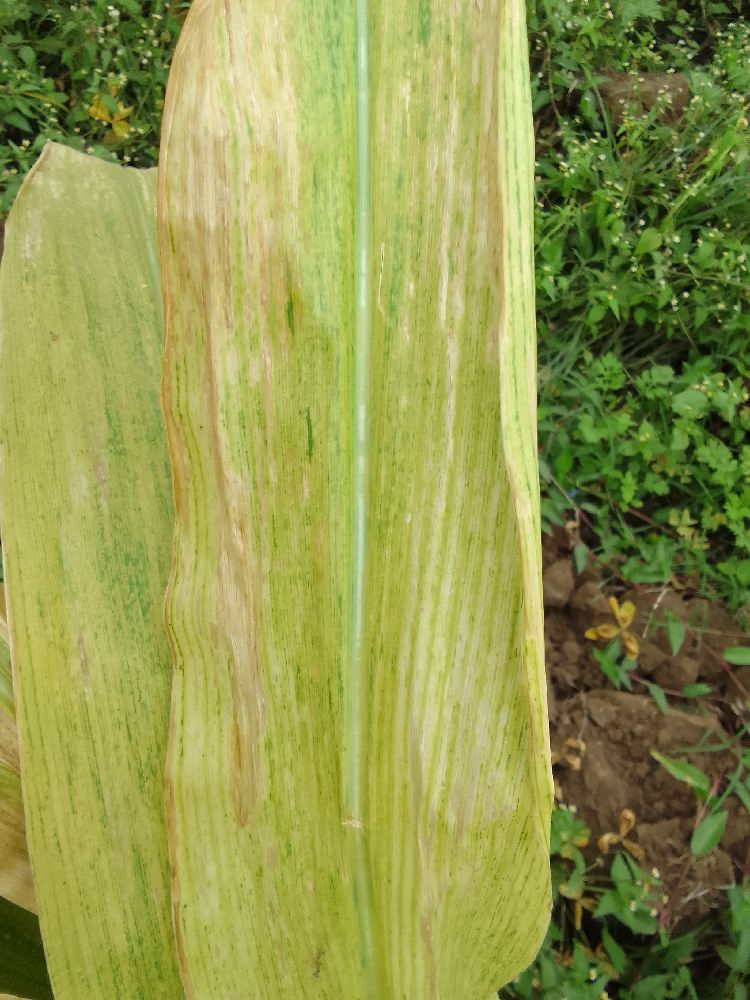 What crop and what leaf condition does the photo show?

maize, maize lethal necrosis
